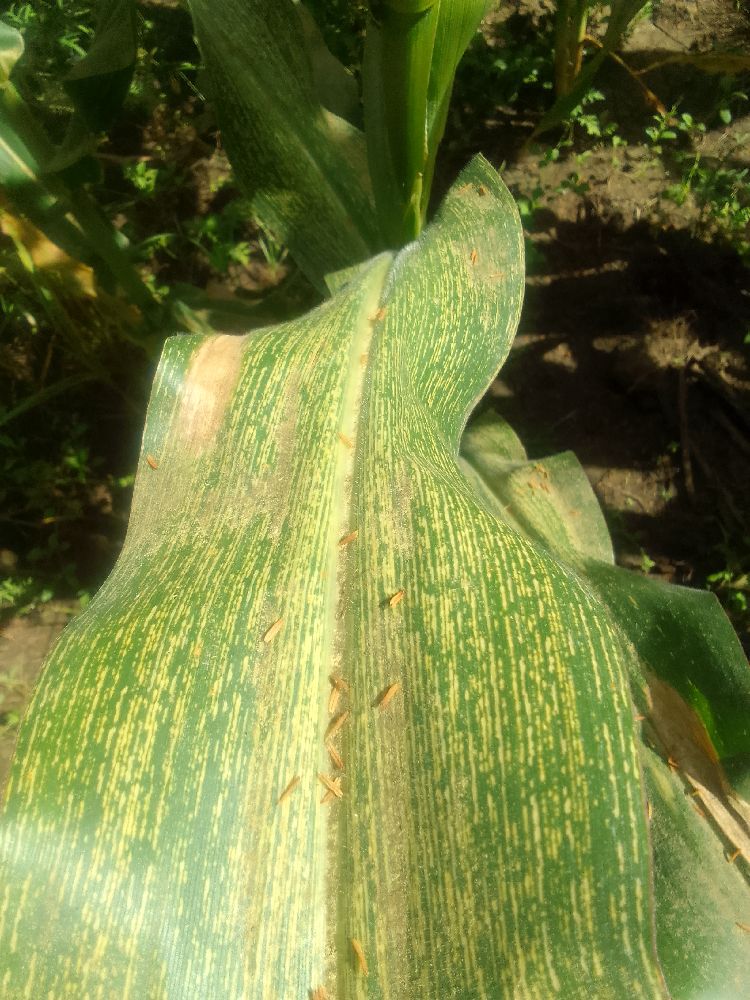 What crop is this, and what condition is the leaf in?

maize, maize streak virus
